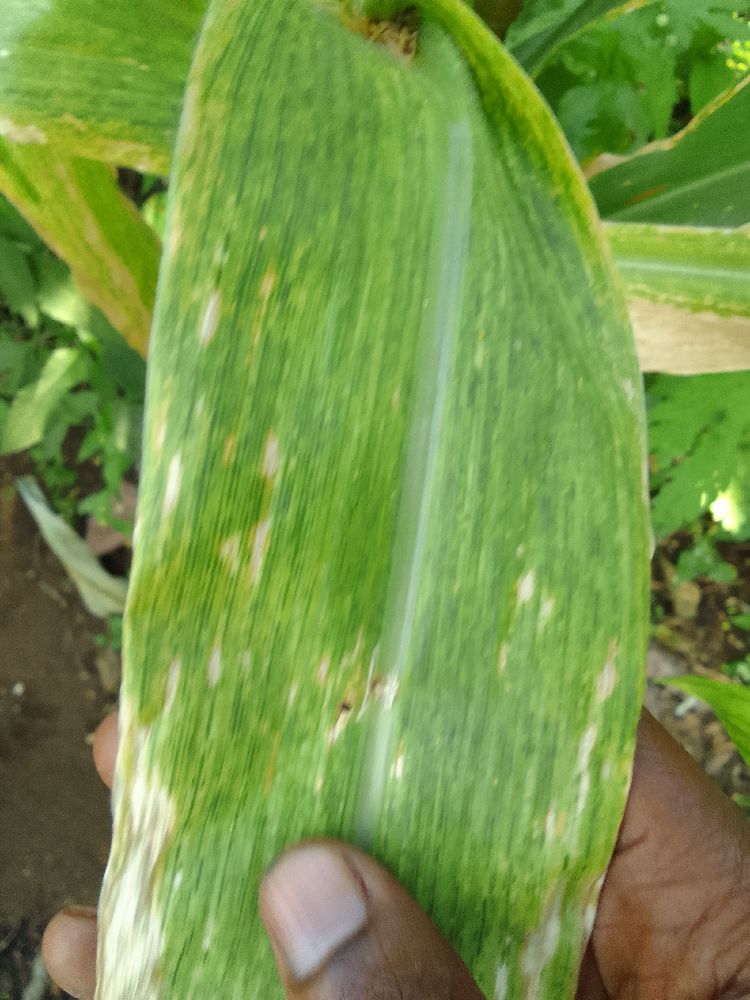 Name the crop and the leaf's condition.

maize, maize lethal necrosis
